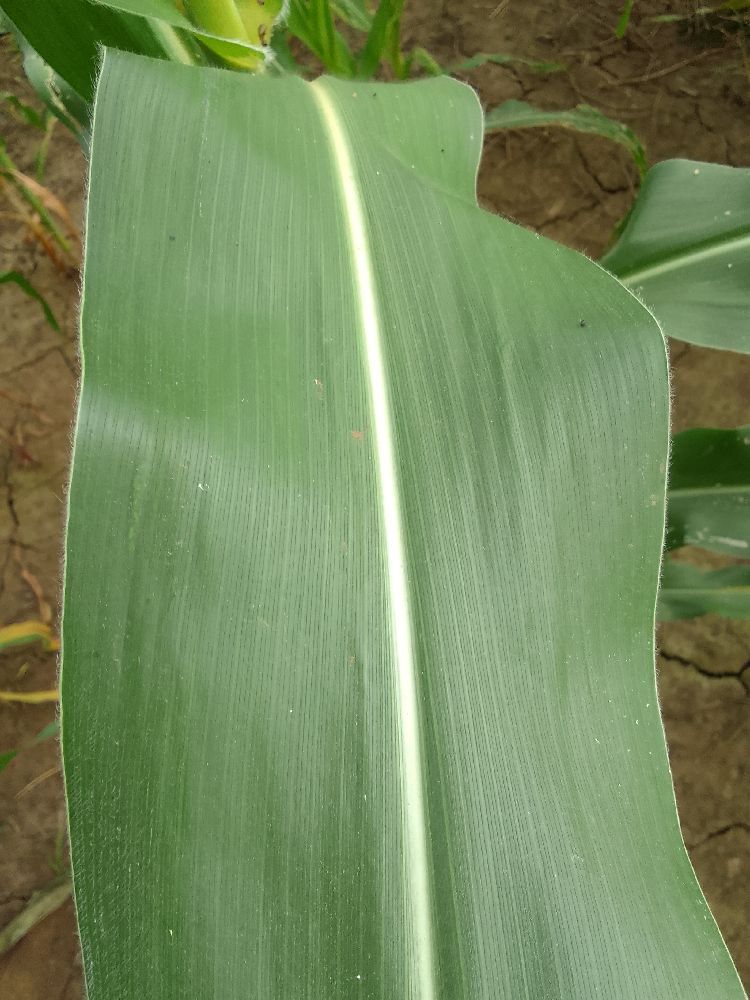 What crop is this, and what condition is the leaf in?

maize, healthy
